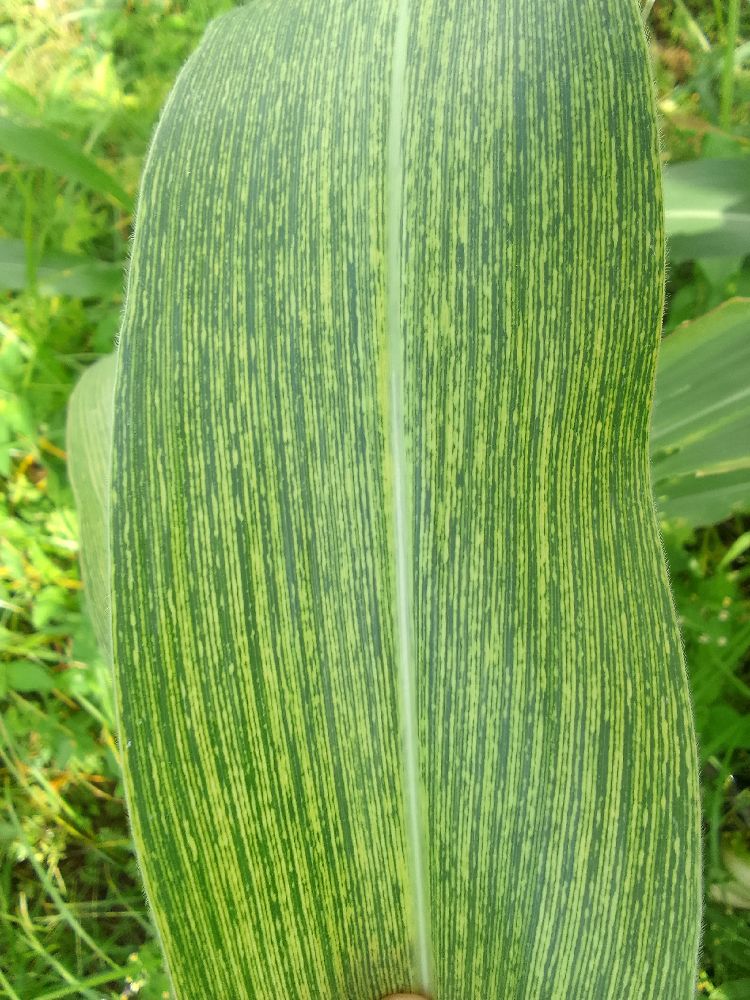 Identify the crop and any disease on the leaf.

maize, maize streak virus
